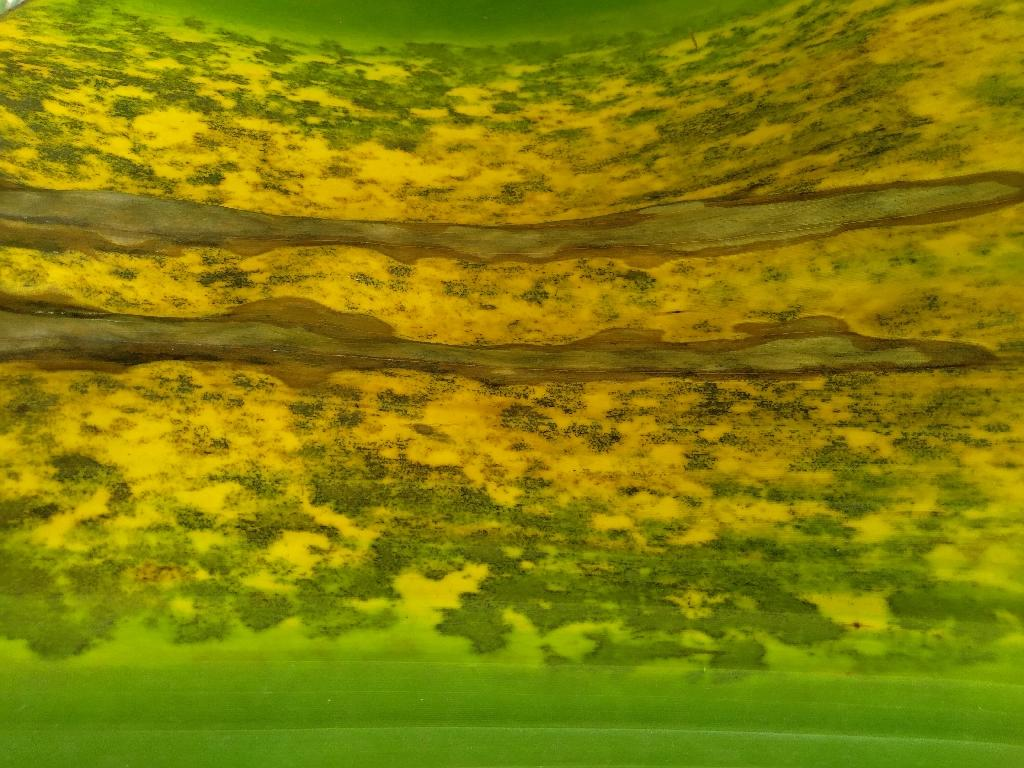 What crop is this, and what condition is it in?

banana, black sigatoka
